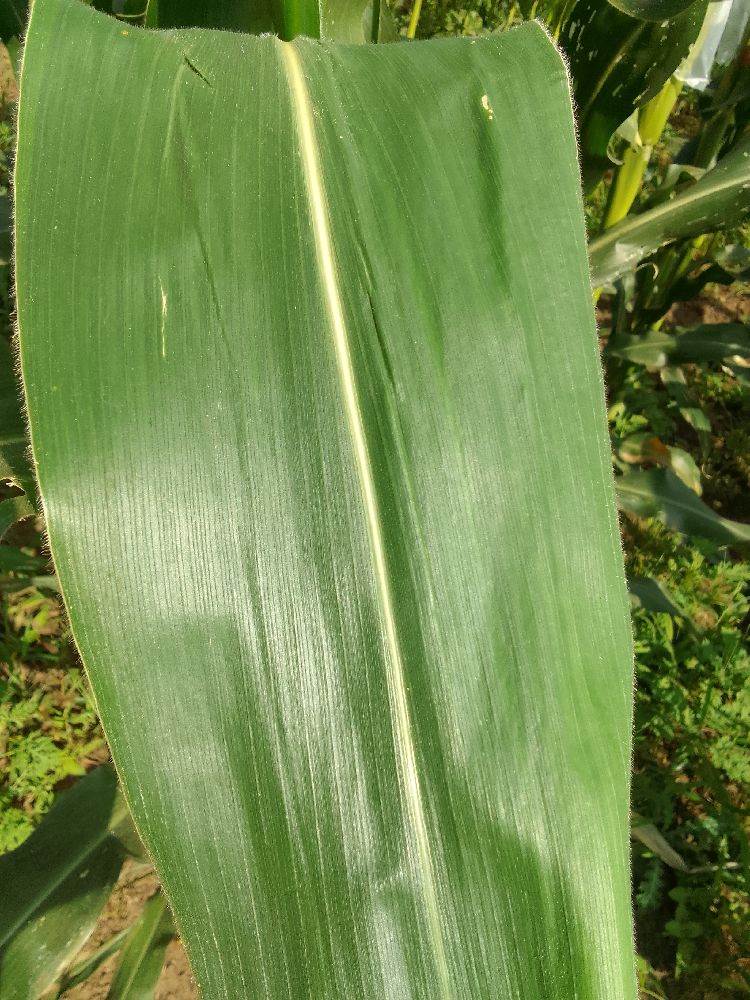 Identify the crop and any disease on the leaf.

maize, healthy
